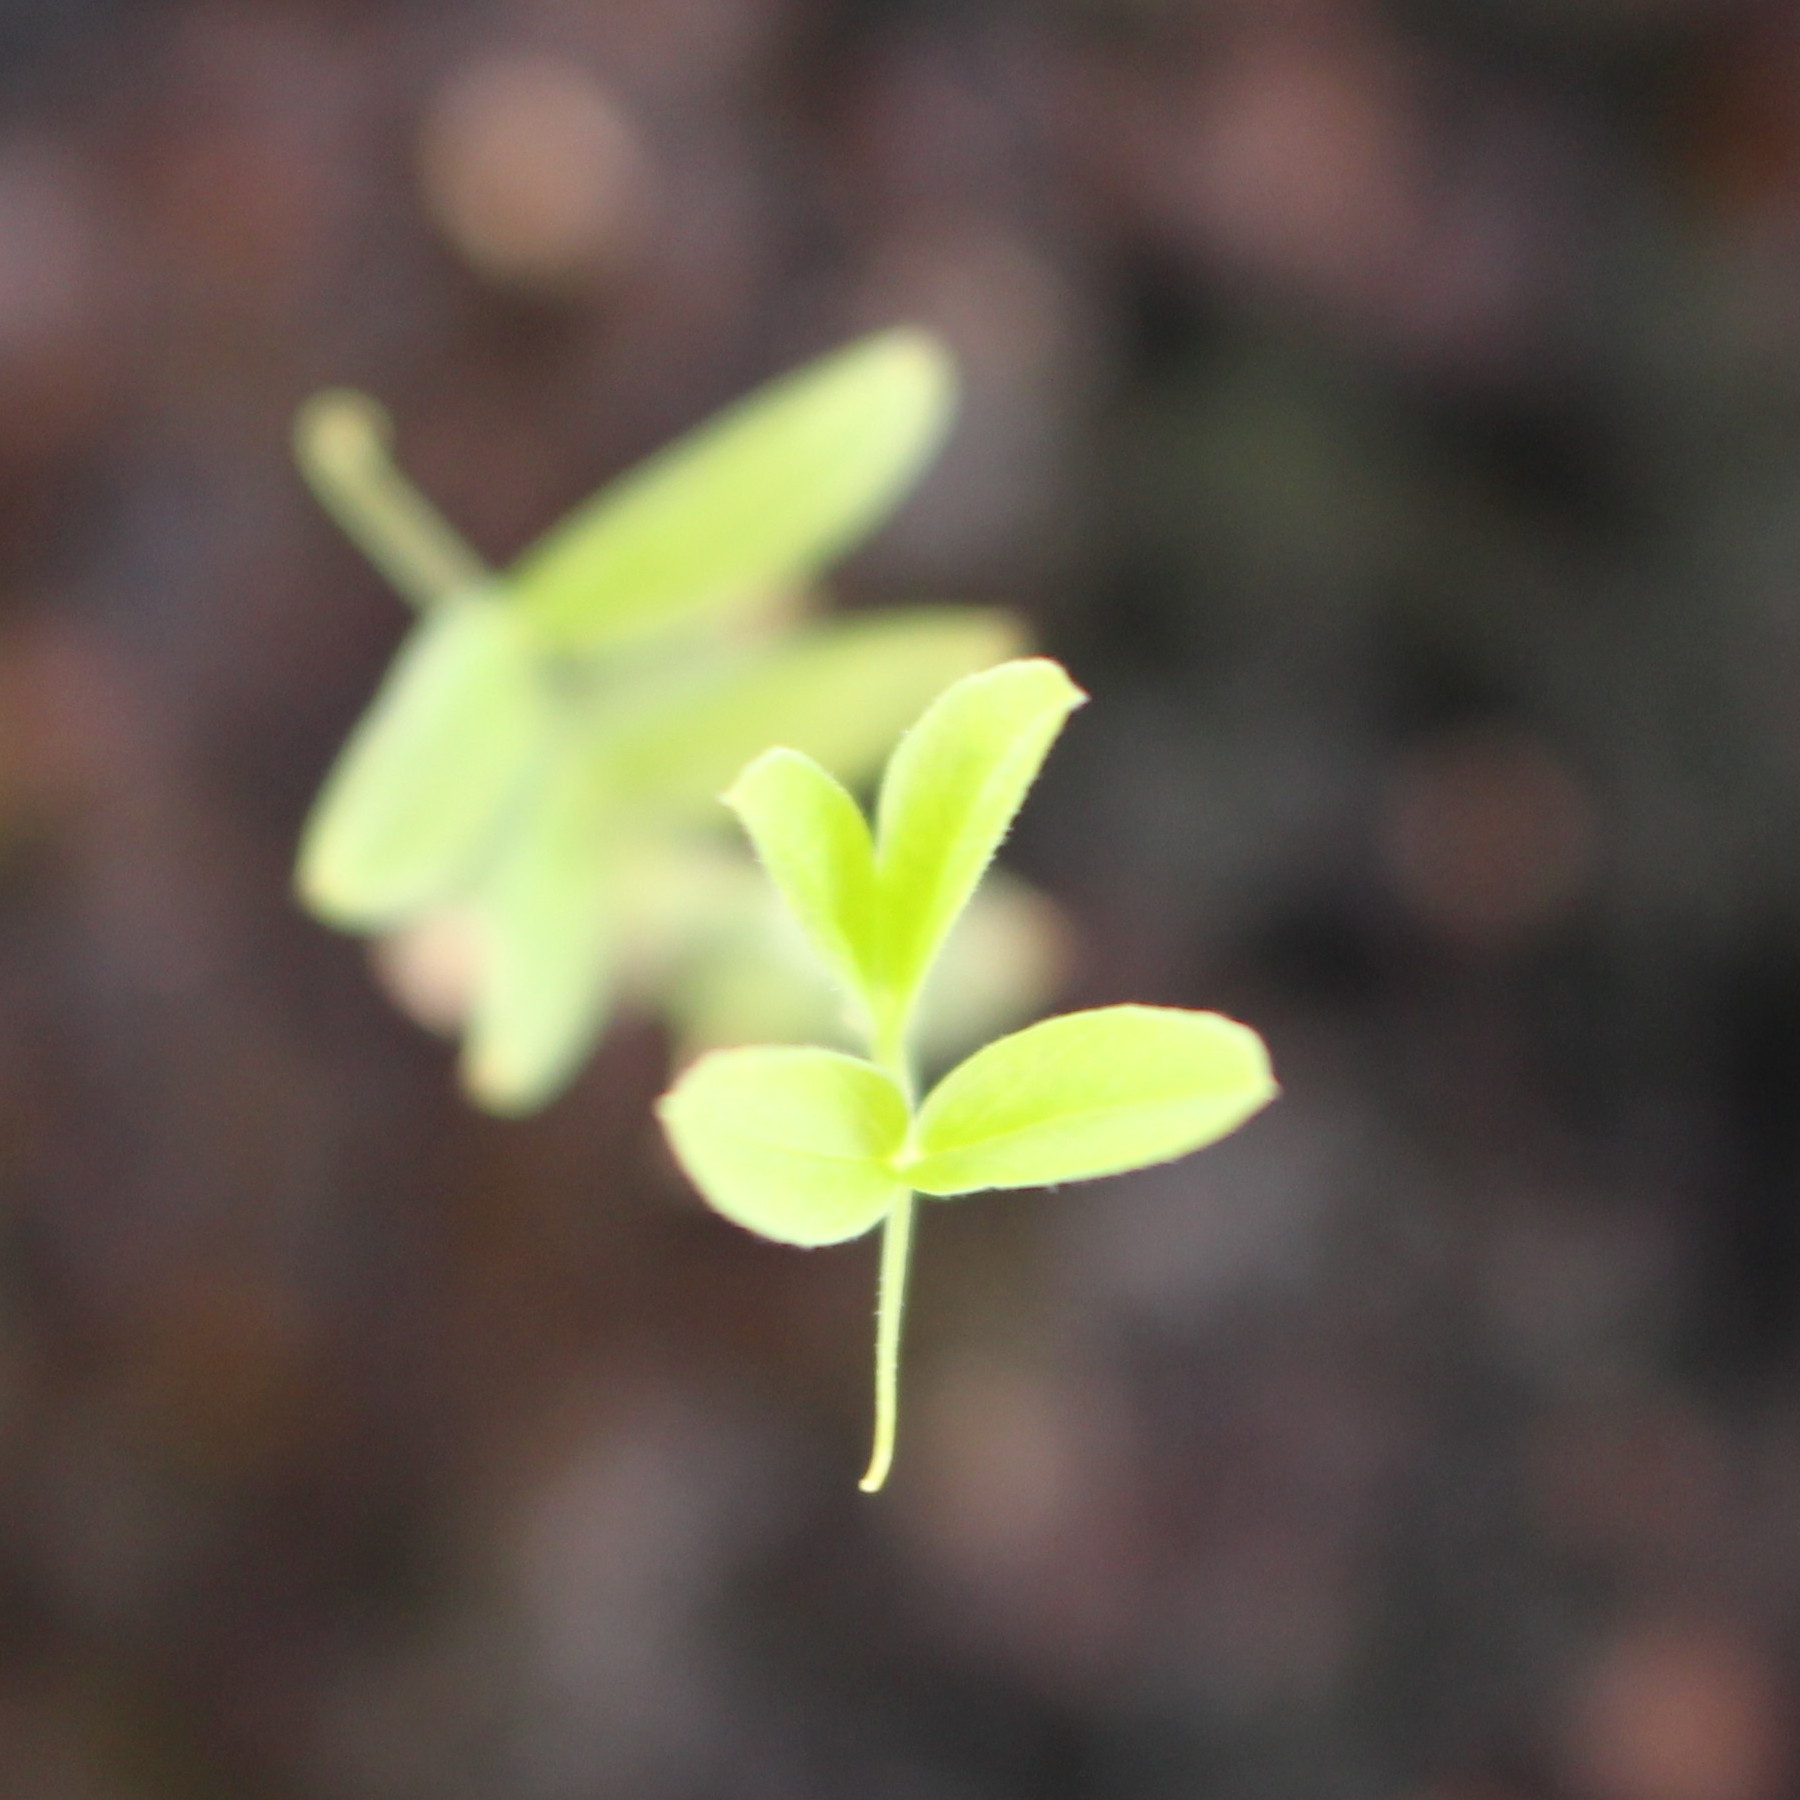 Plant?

Vicia sativa
